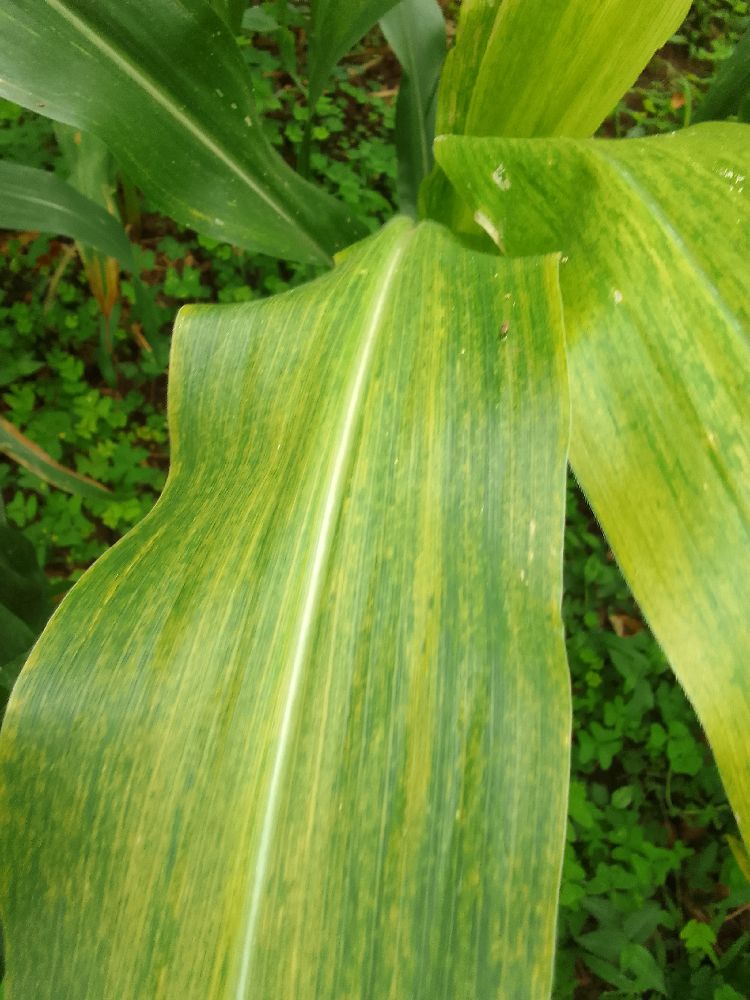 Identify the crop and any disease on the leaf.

maize, maize lethal necrosis
